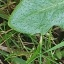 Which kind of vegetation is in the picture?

structured weed
